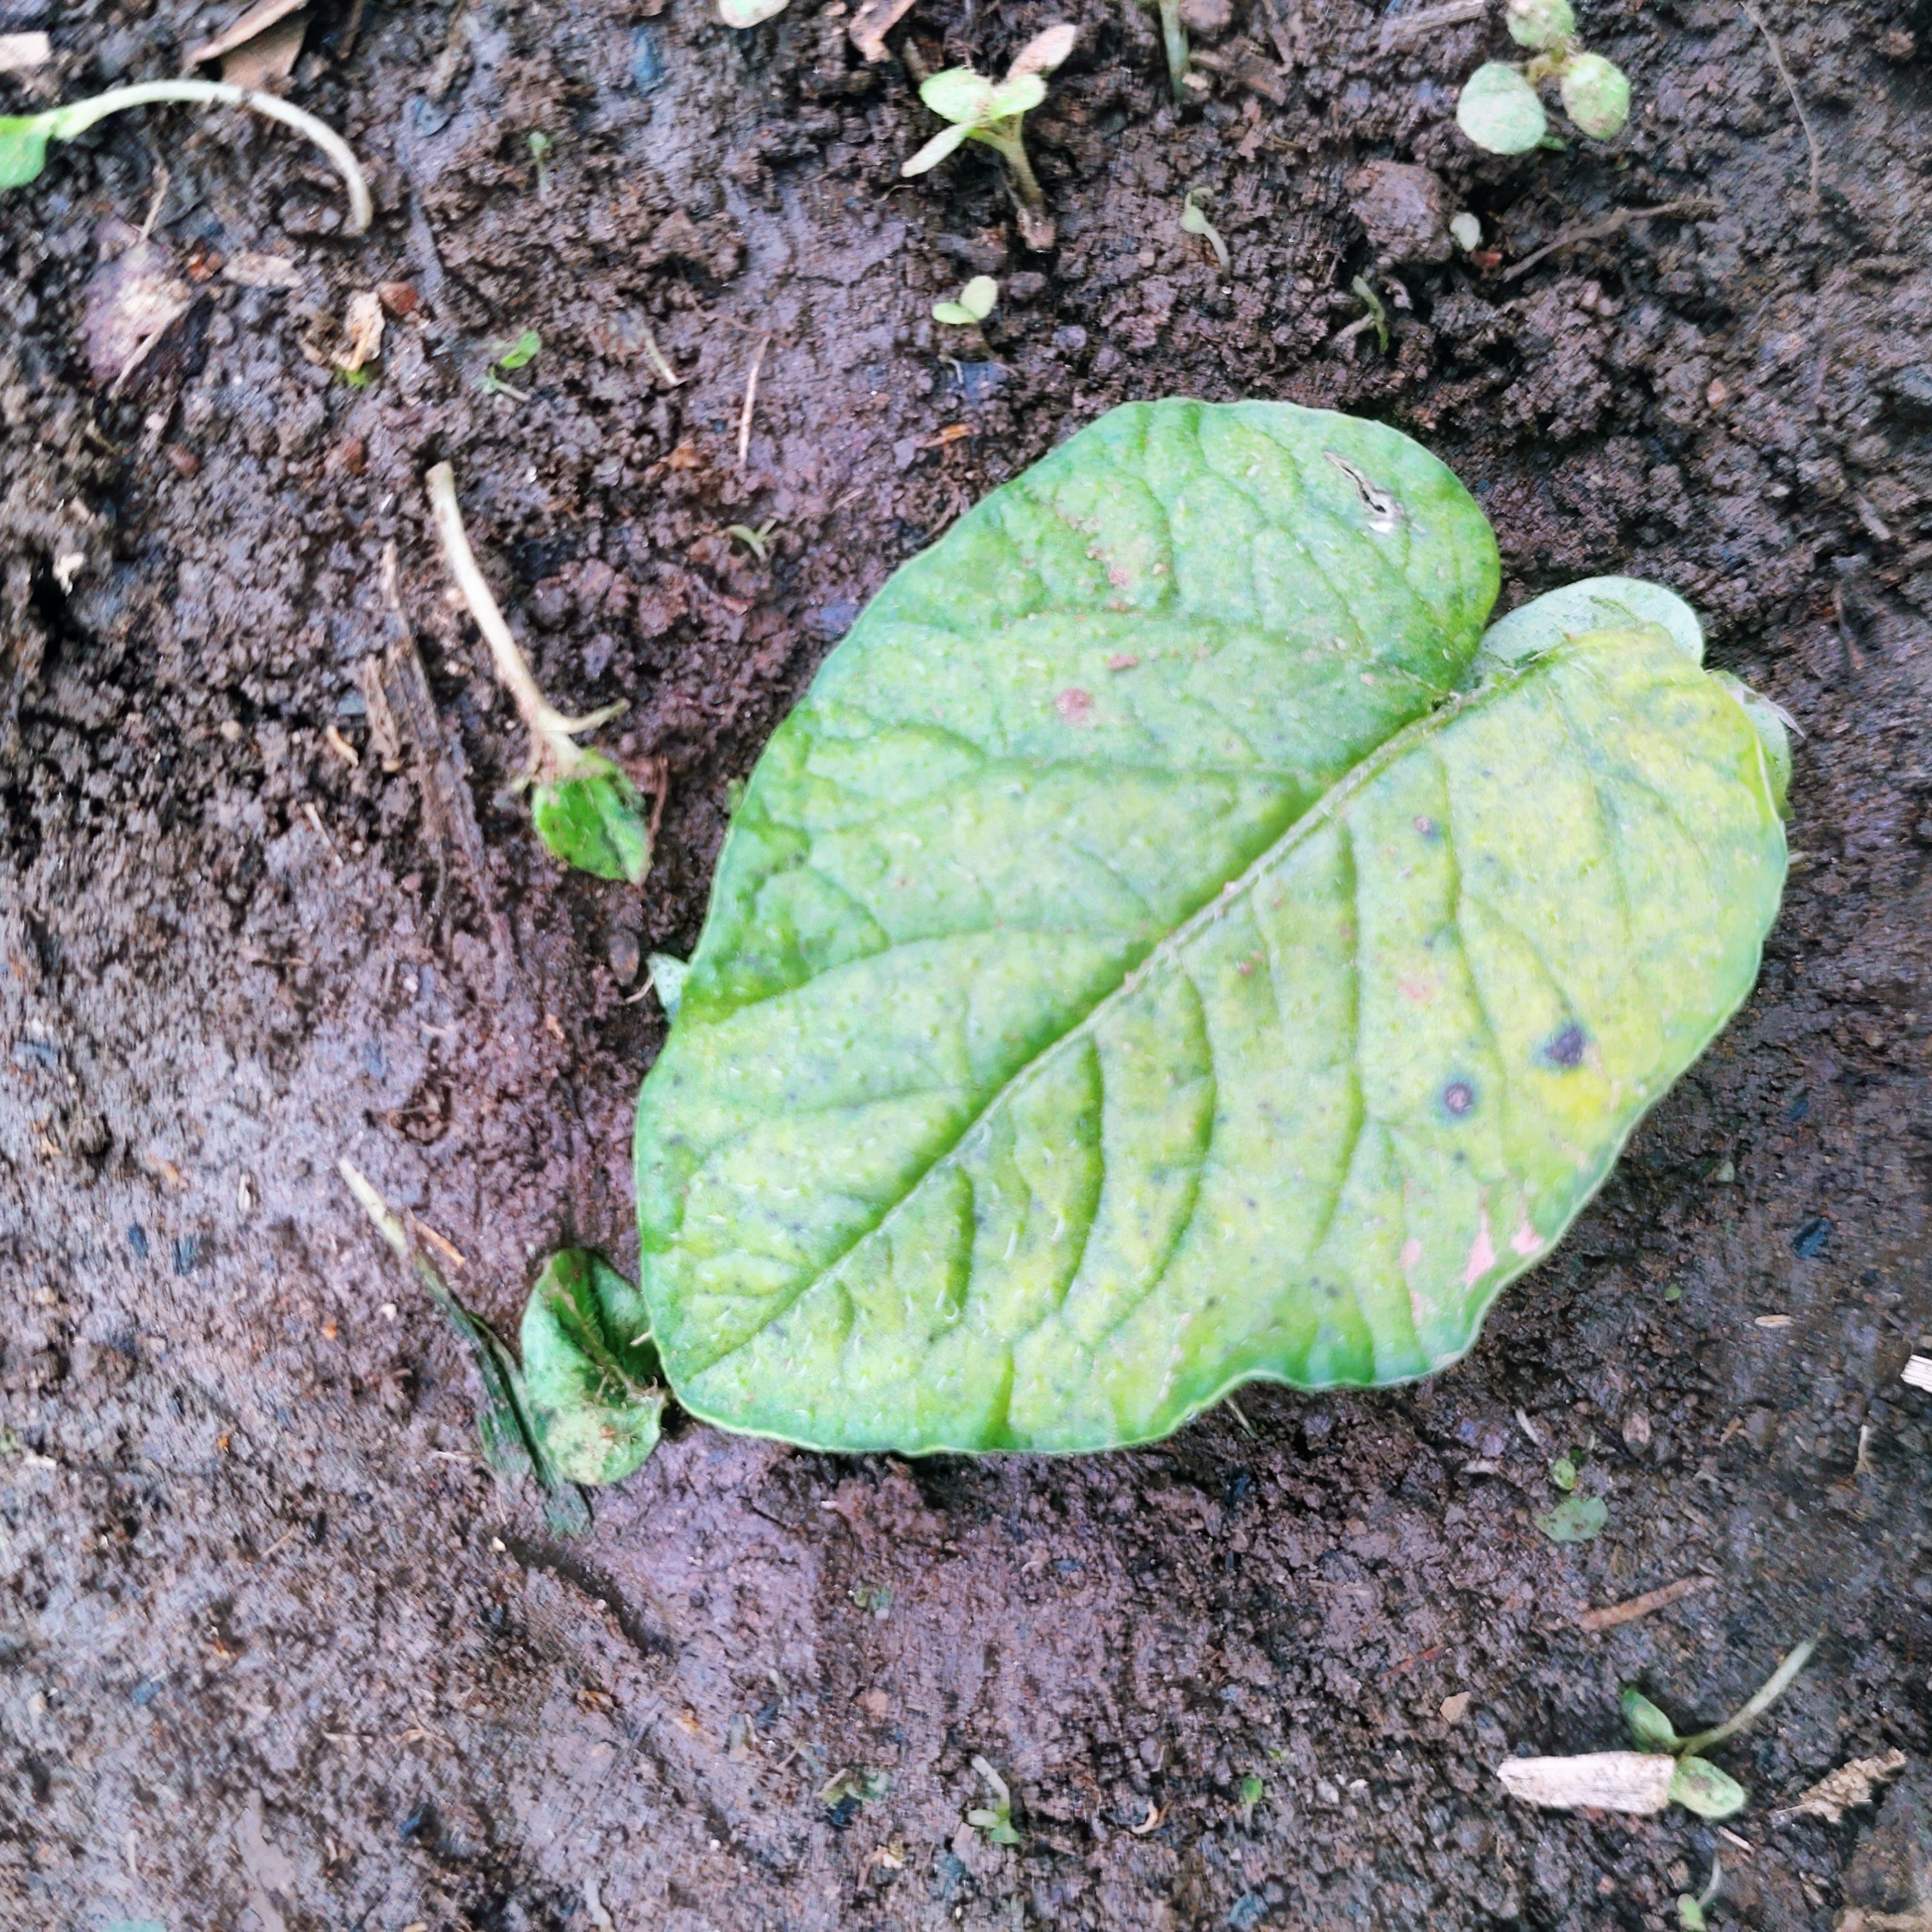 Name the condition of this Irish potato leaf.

late blight
